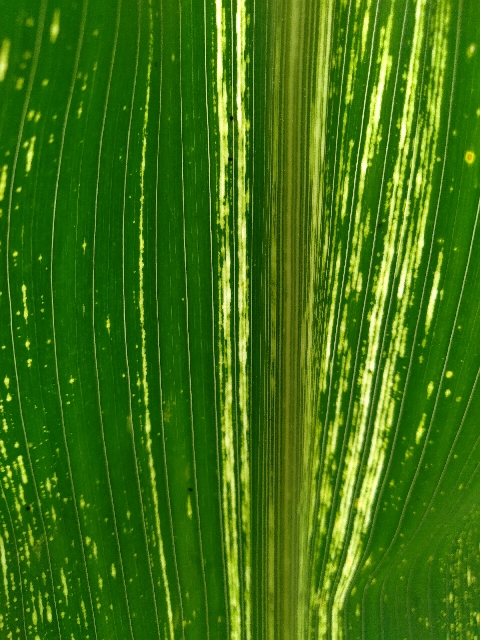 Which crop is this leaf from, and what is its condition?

maize, maize streak virus
